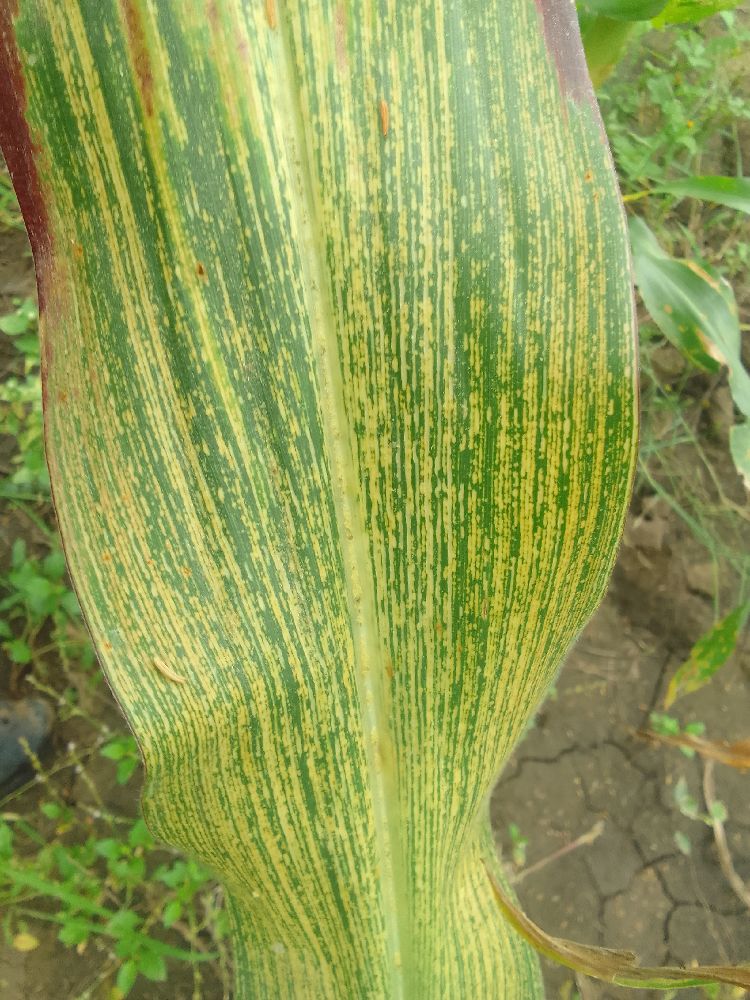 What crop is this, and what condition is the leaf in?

maize, maize streak virus
